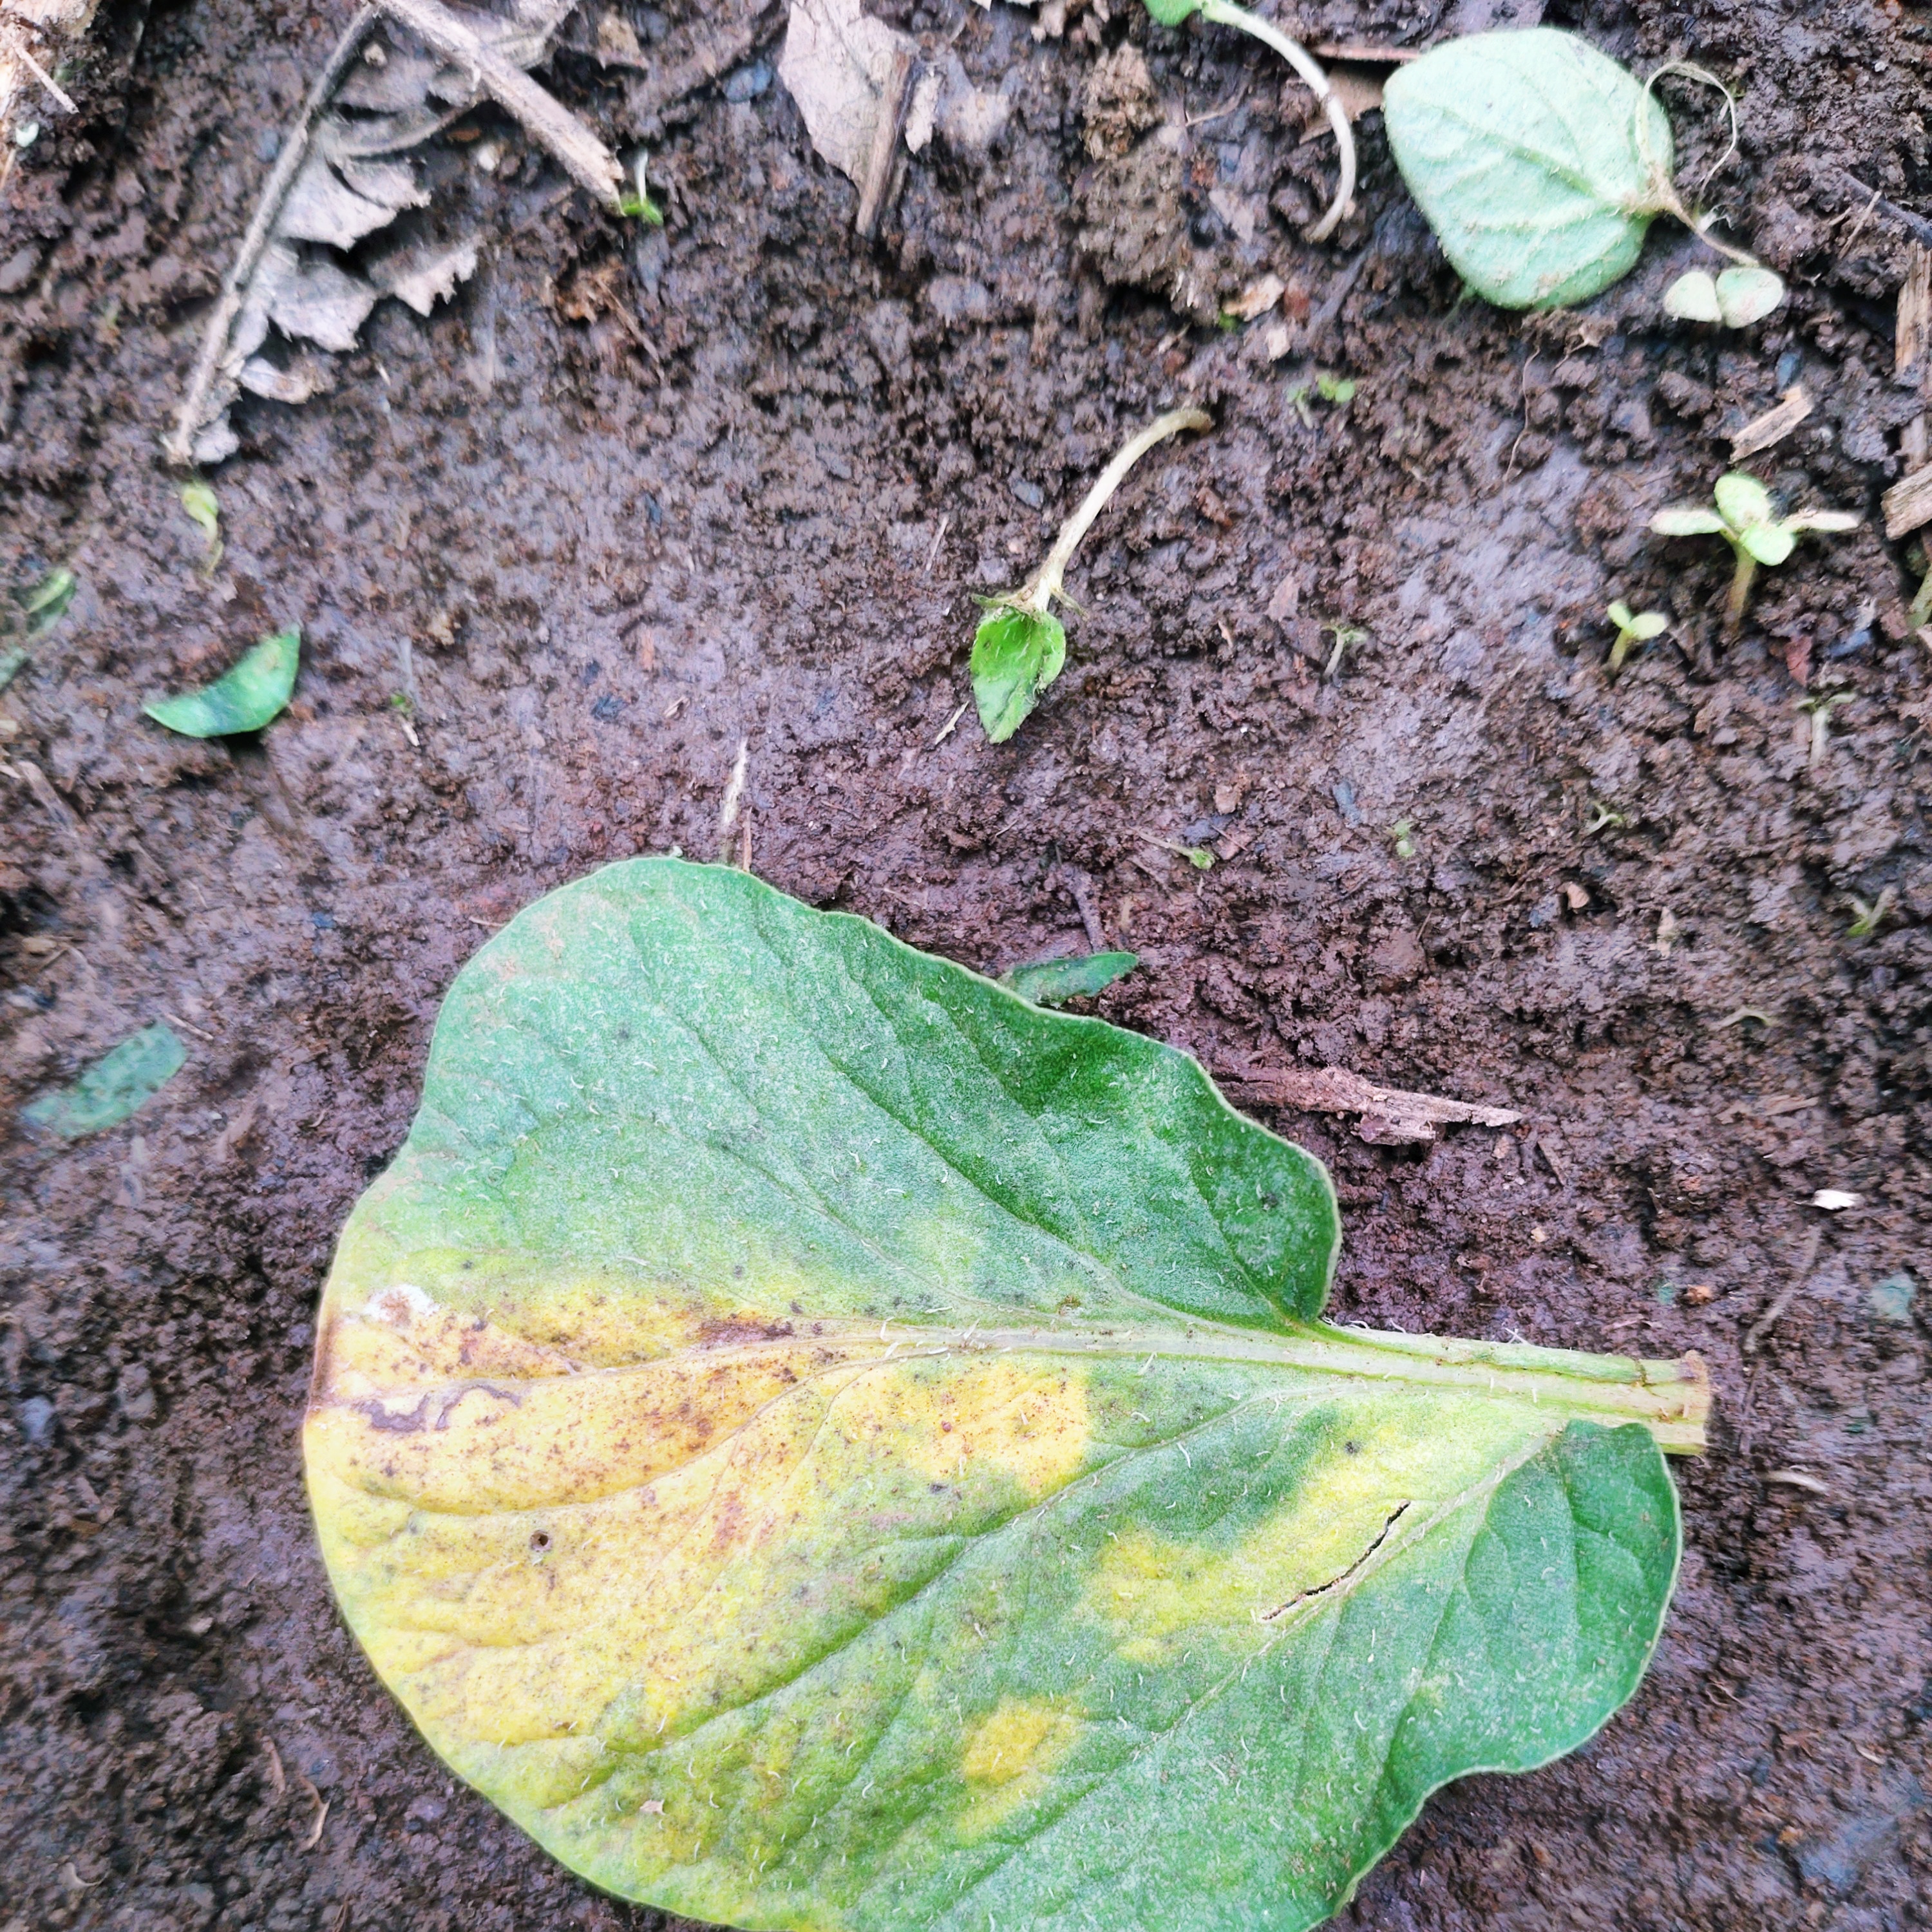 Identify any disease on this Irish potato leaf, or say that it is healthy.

late blight
